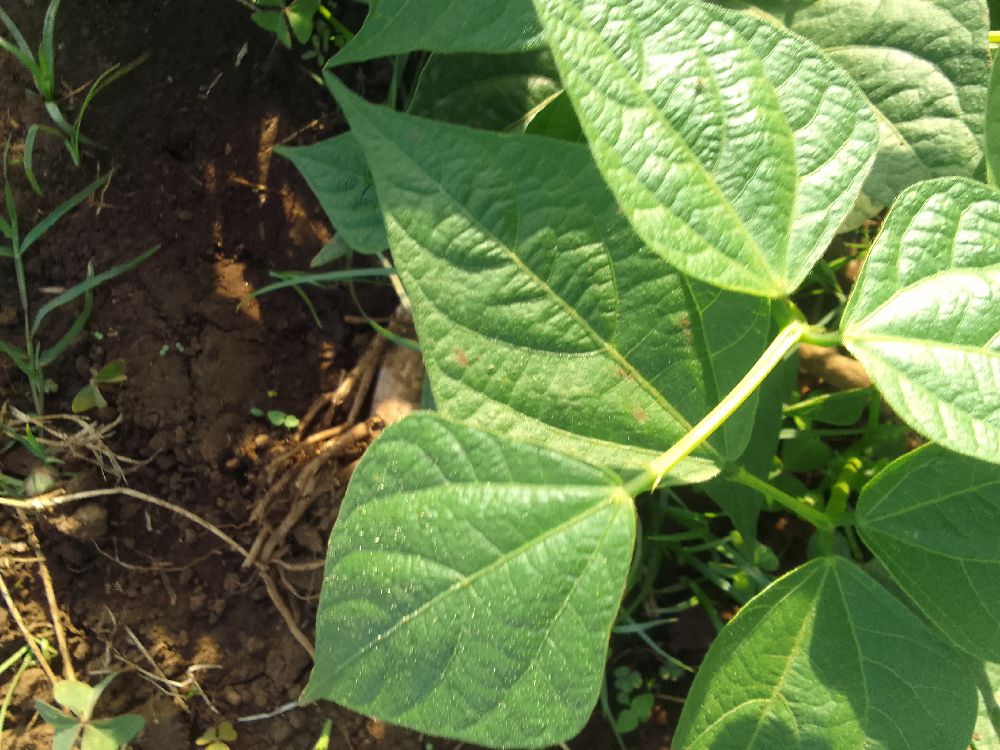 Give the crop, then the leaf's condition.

common bean, healthy
